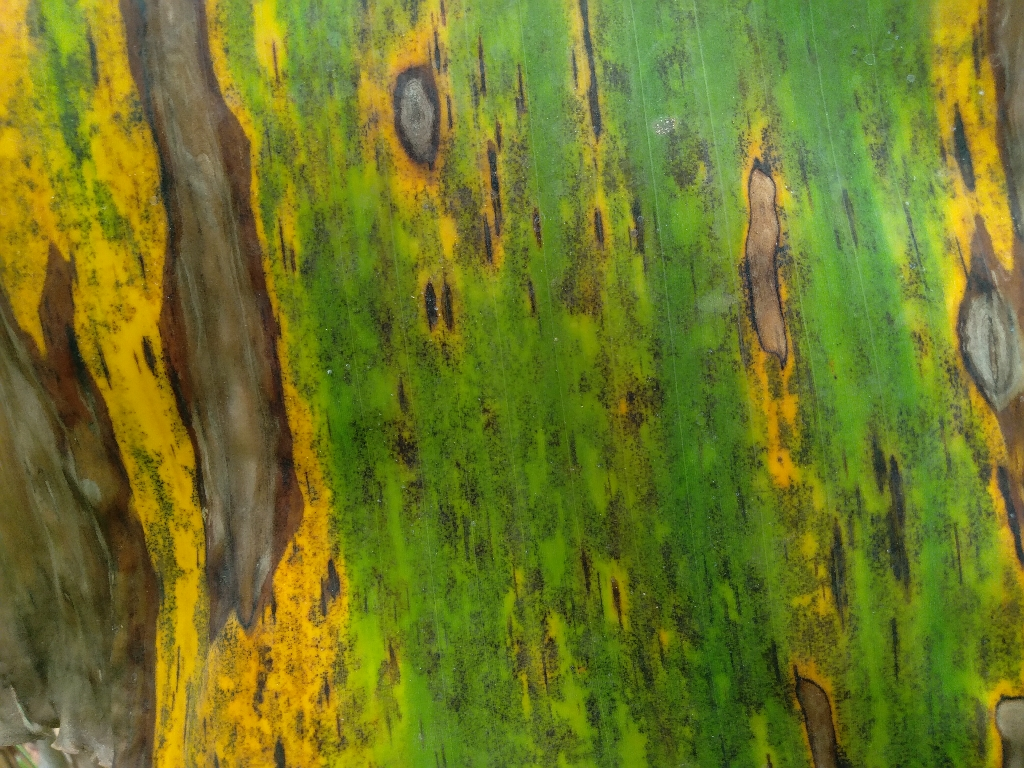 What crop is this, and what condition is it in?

banana, black sigatoka
